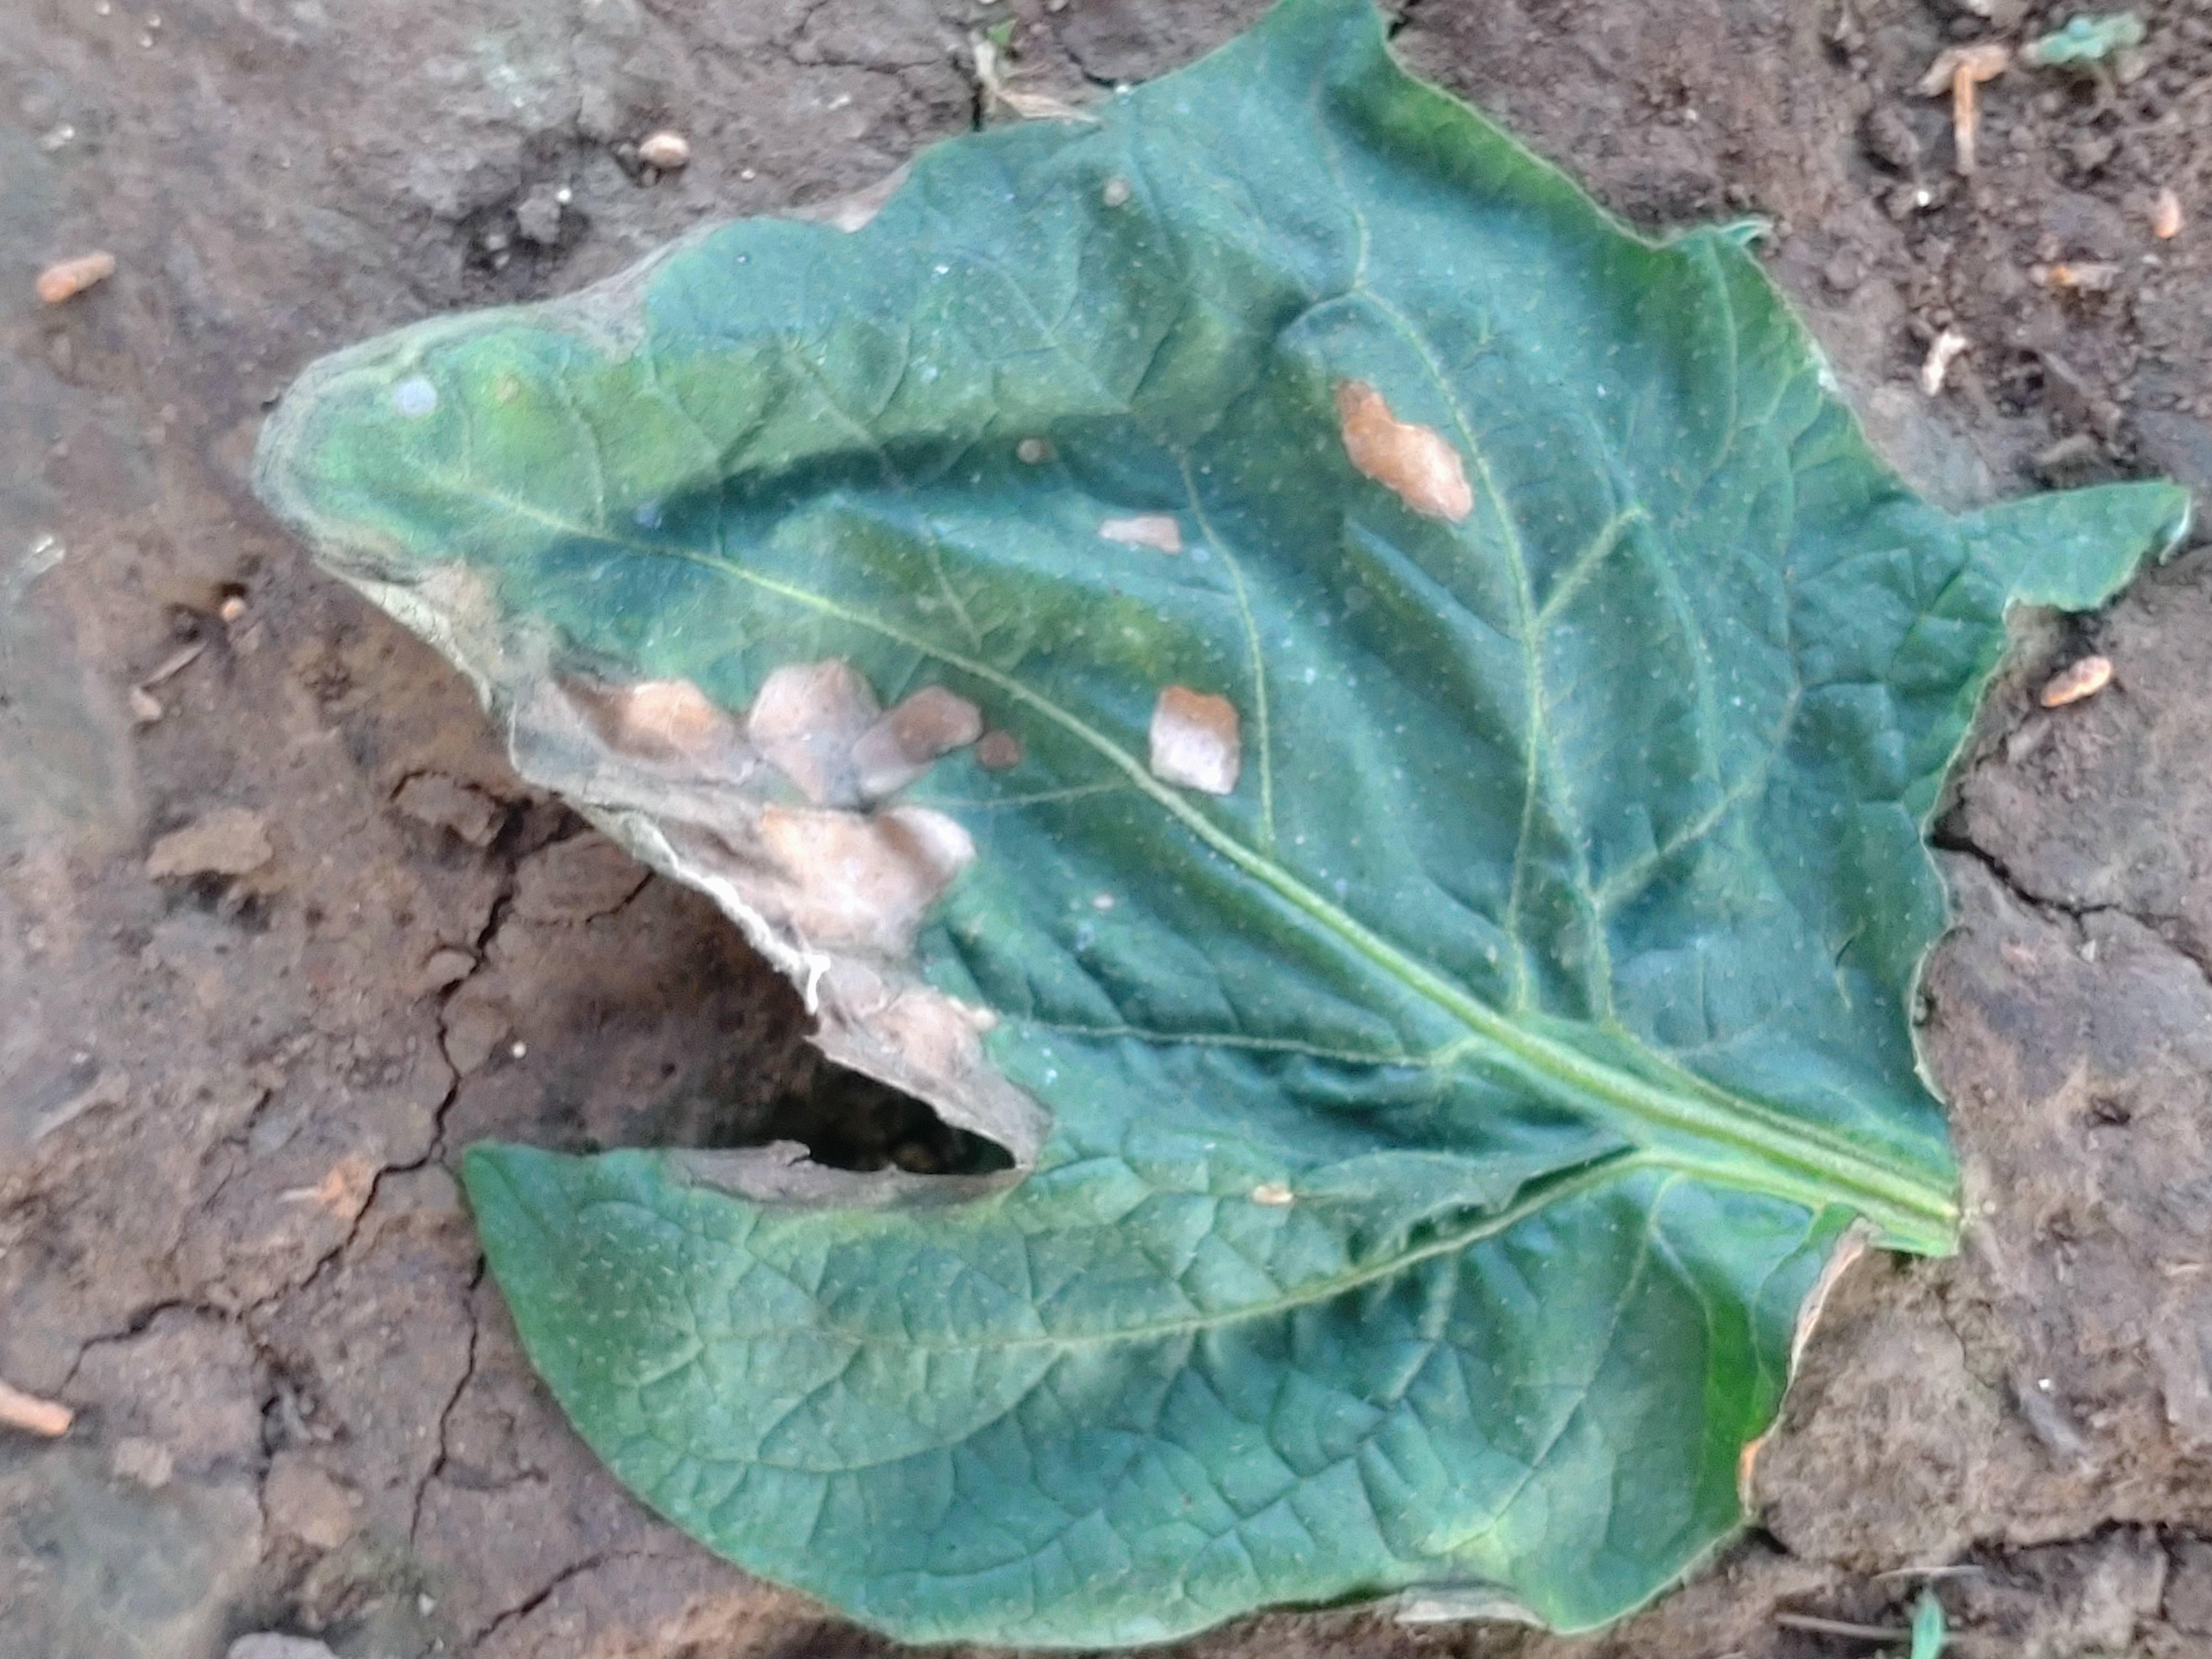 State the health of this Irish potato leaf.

early blight
